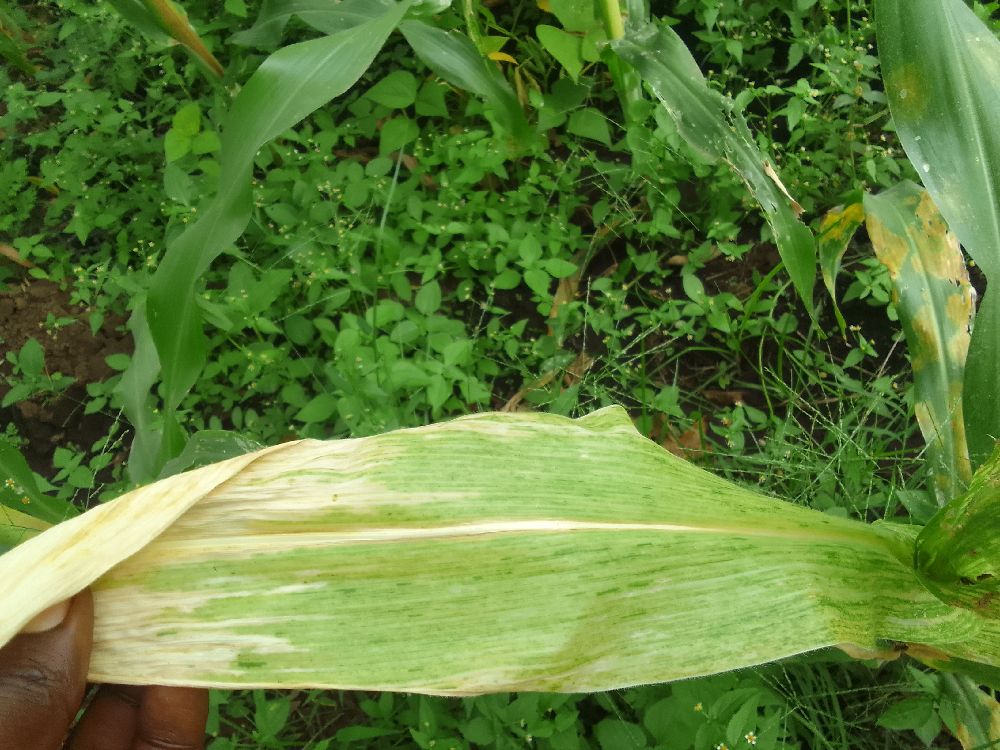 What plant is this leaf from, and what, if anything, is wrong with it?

maize, maize lethal necrosis
